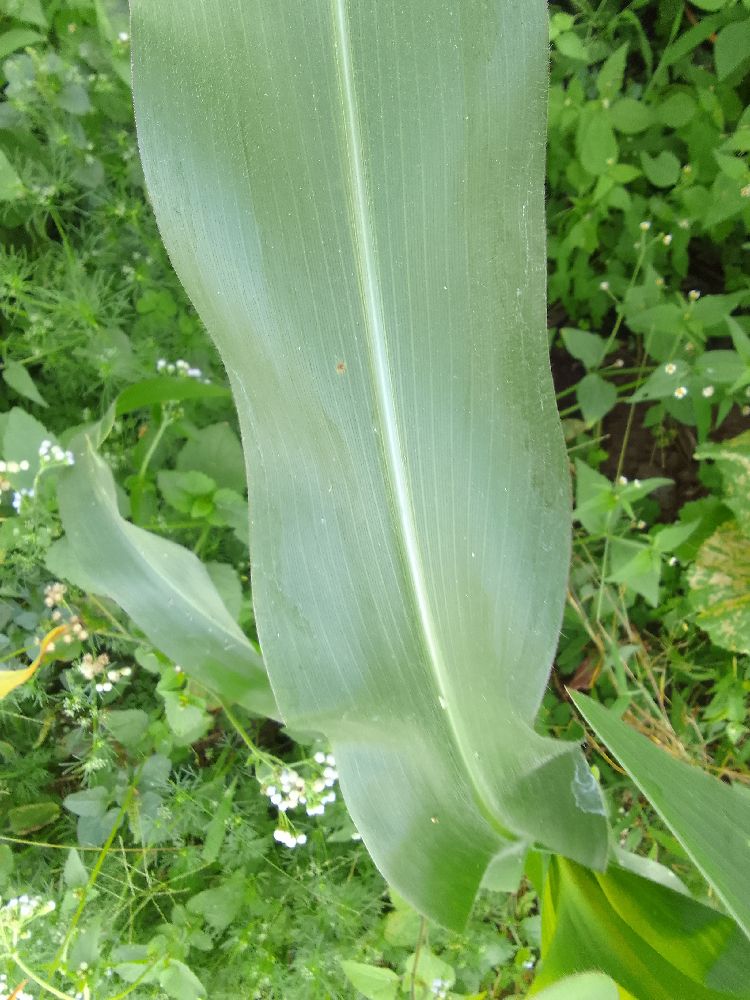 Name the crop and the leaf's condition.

maize, healthy
